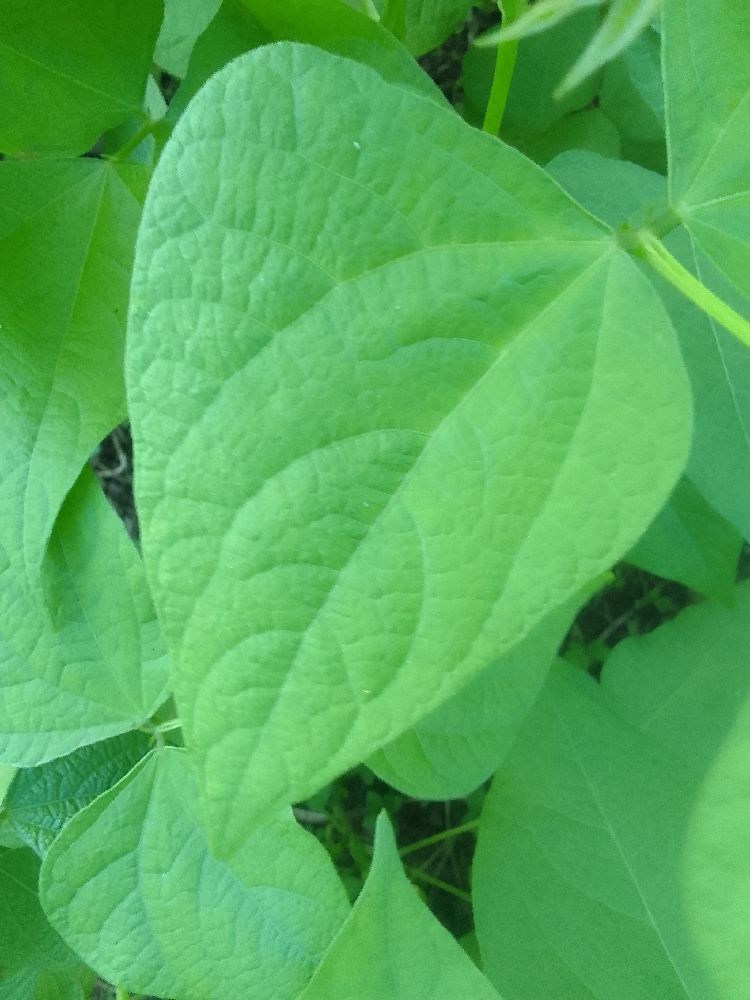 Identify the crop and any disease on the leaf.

common bean, healthy
